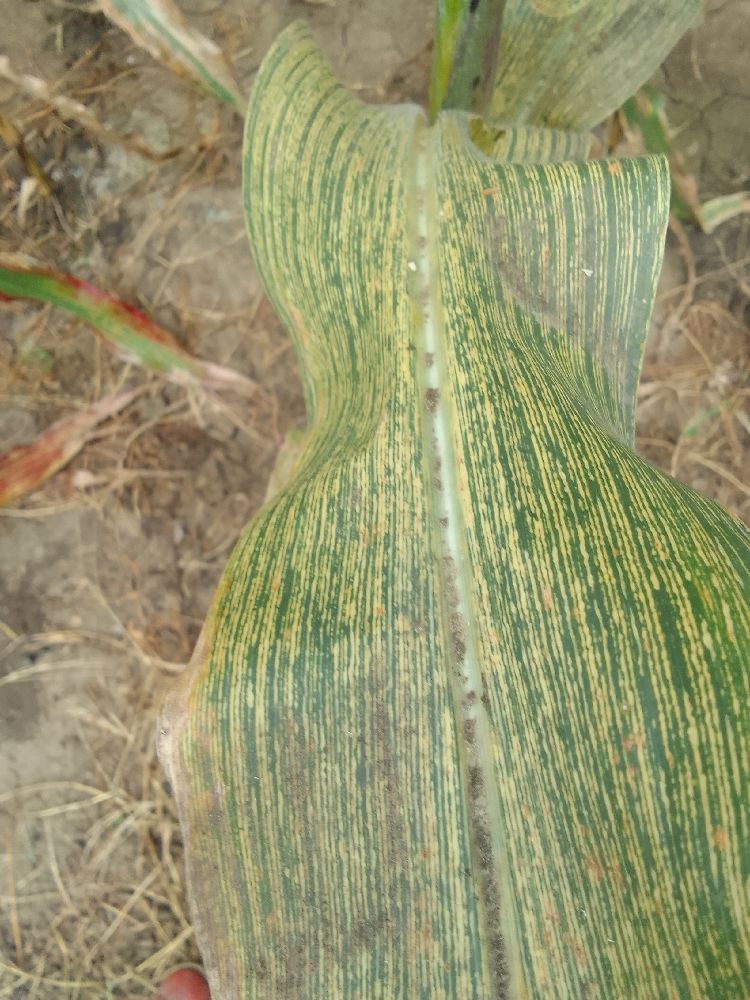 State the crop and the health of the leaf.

maize, maize streak virus
